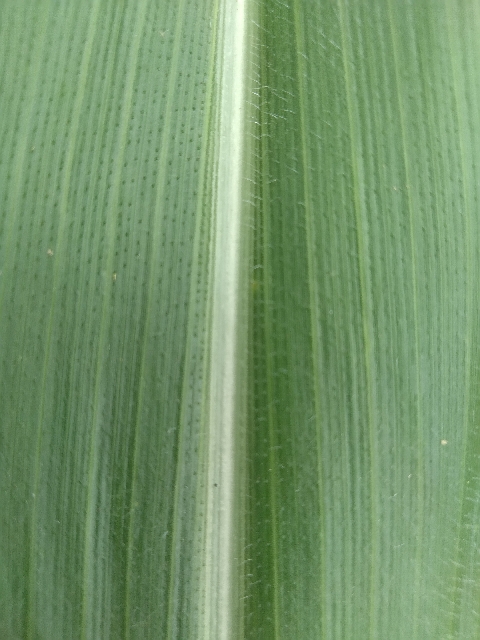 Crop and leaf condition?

maize, healthy
